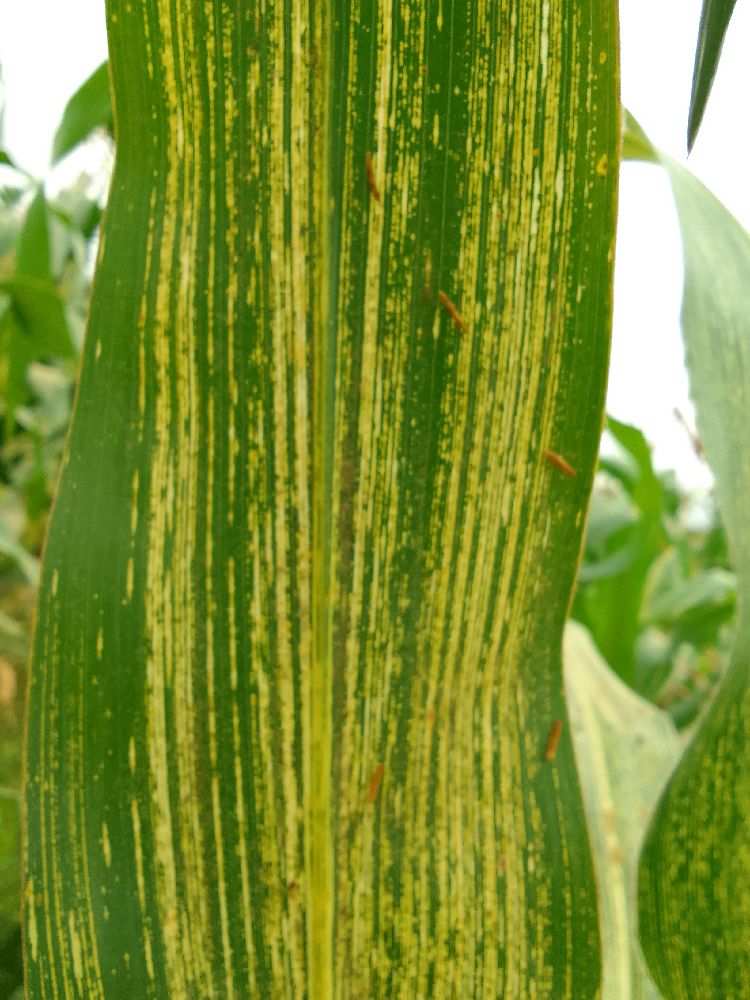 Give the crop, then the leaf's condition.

maize, maize streak virus
